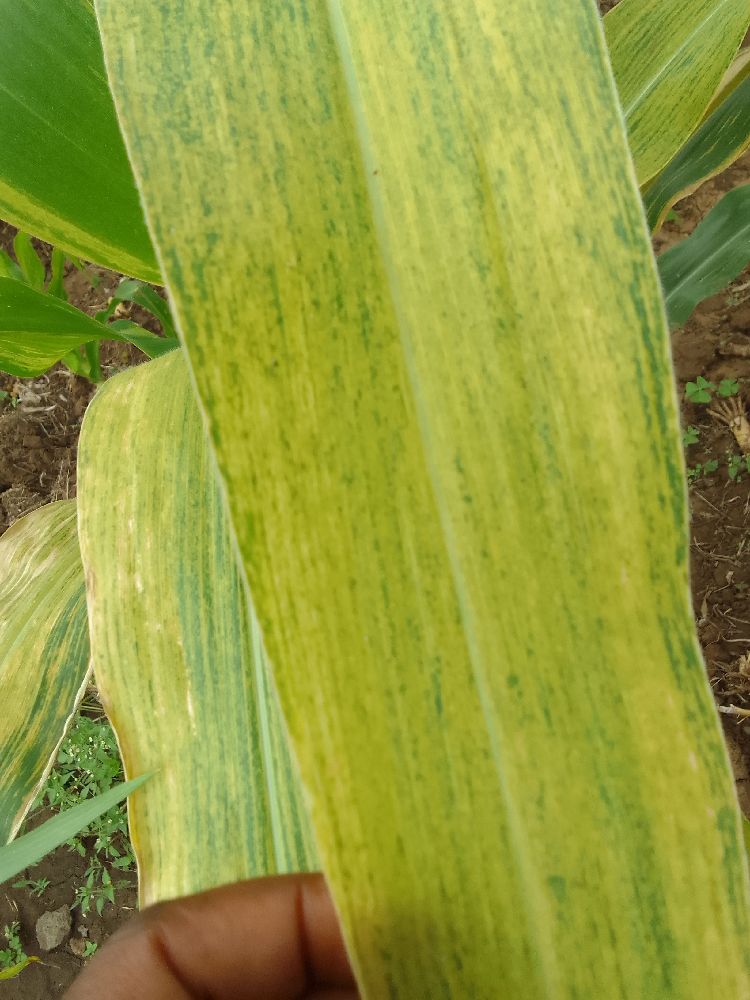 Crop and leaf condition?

maize, maize lethal necrosis
